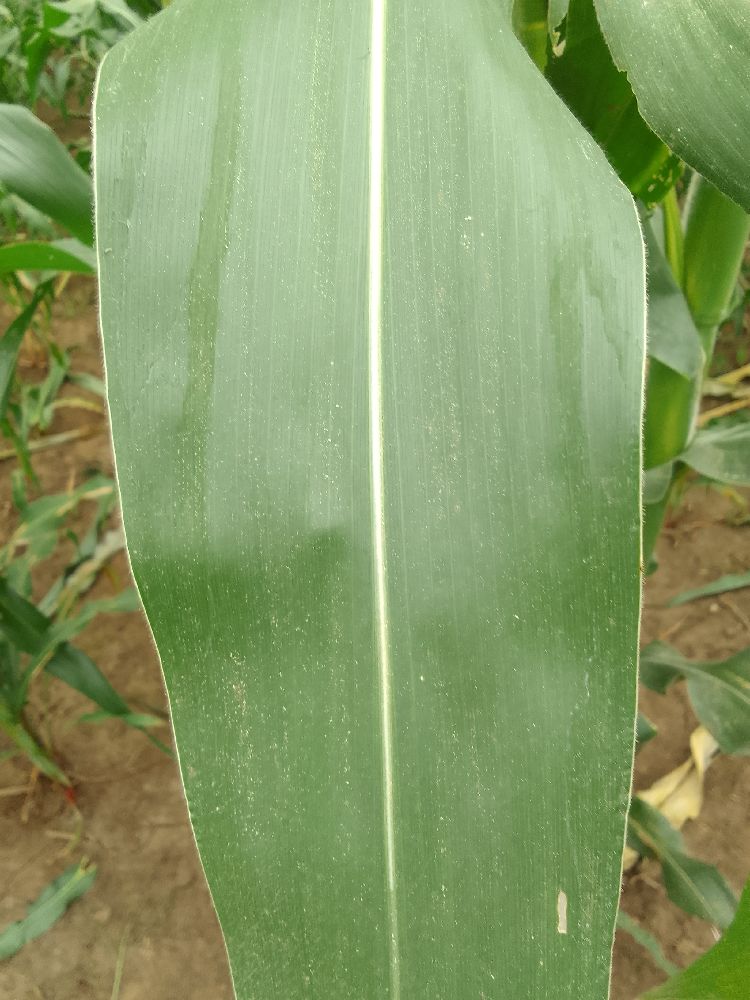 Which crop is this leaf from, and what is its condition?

maize, healthy
